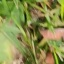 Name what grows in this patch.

grass
